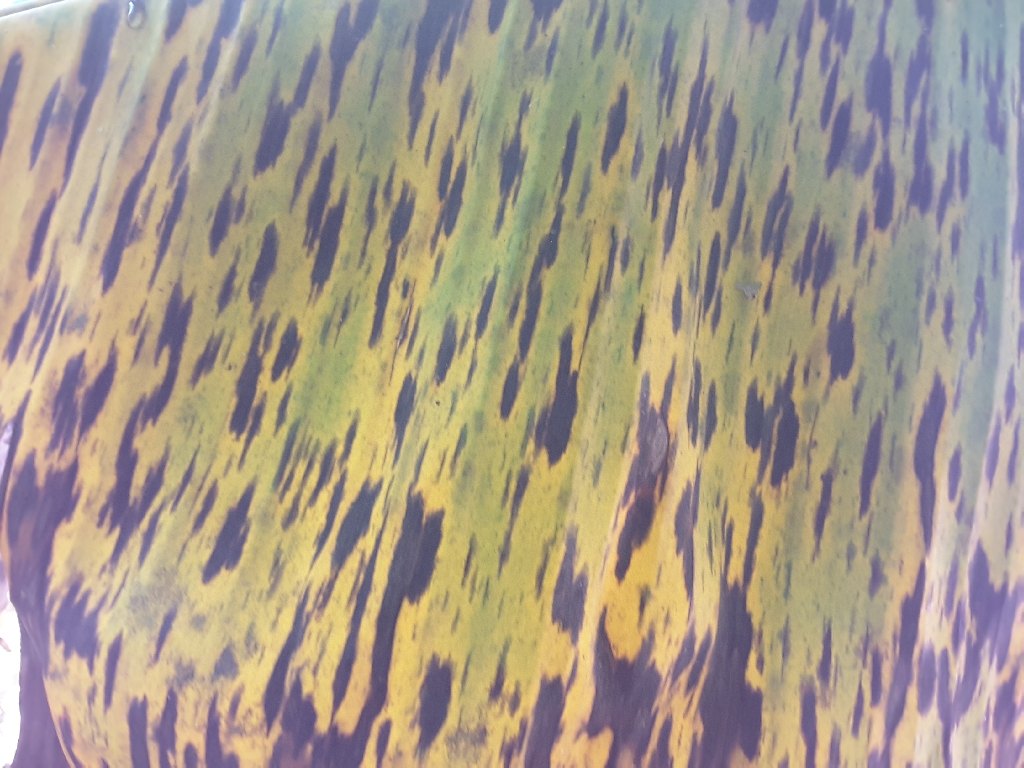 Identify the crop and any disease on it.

banana, black sigatoka
